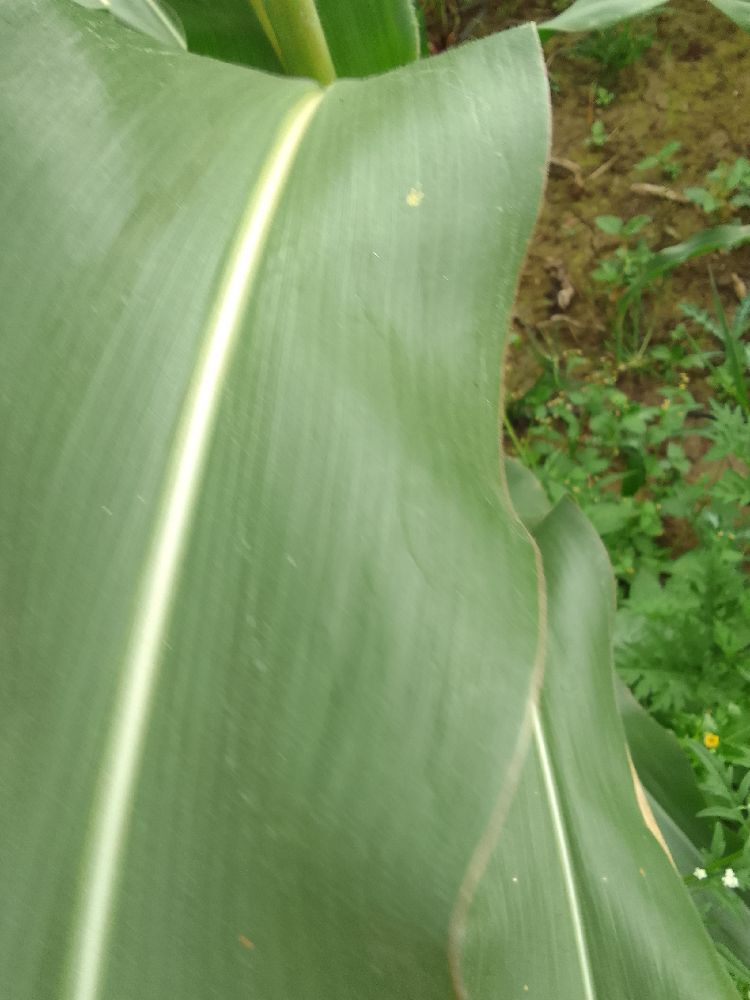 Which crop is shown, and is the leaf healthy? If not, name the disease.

maize, healthy
